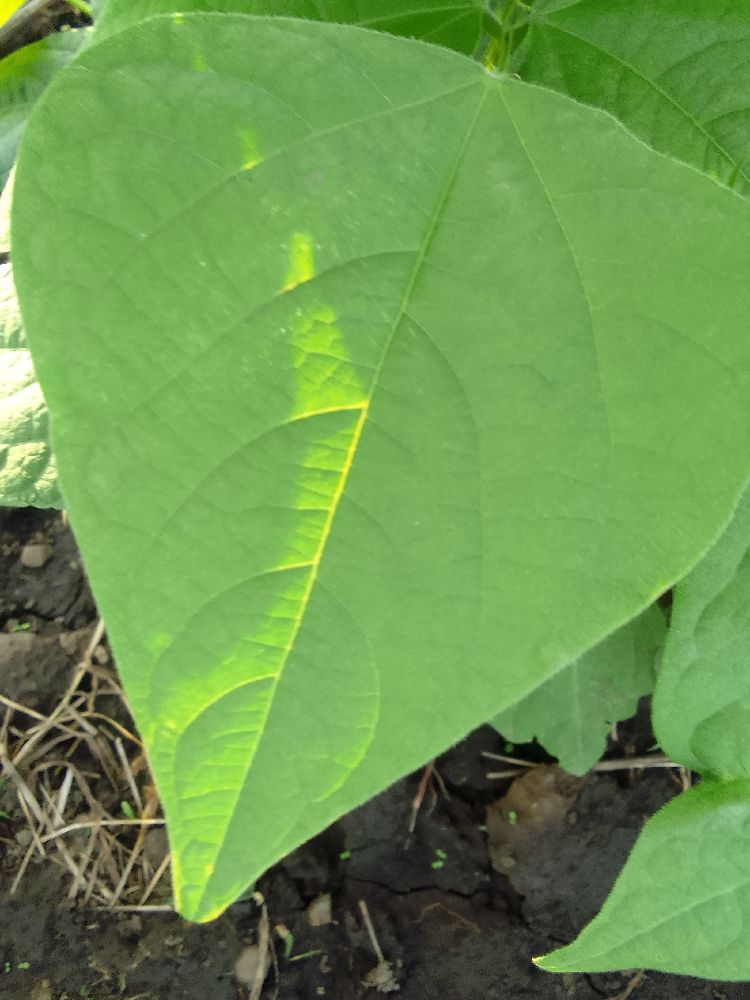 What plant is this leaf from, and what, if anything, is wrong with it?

common bean, healthy
